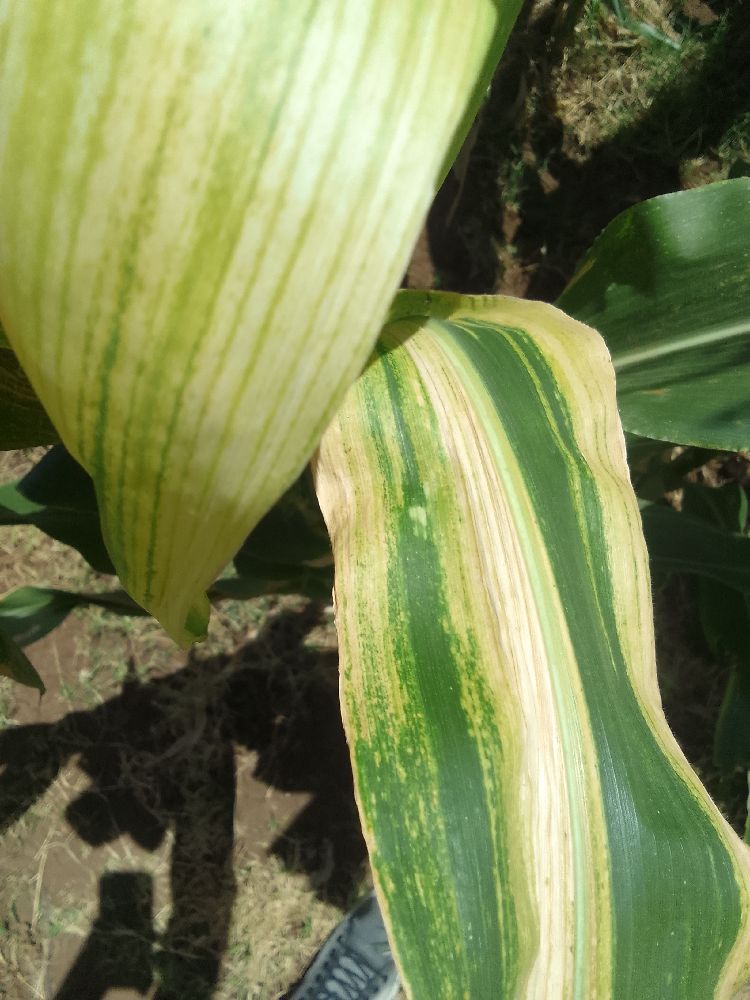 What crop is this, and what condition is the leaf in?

maize, maize lethal necrosis
